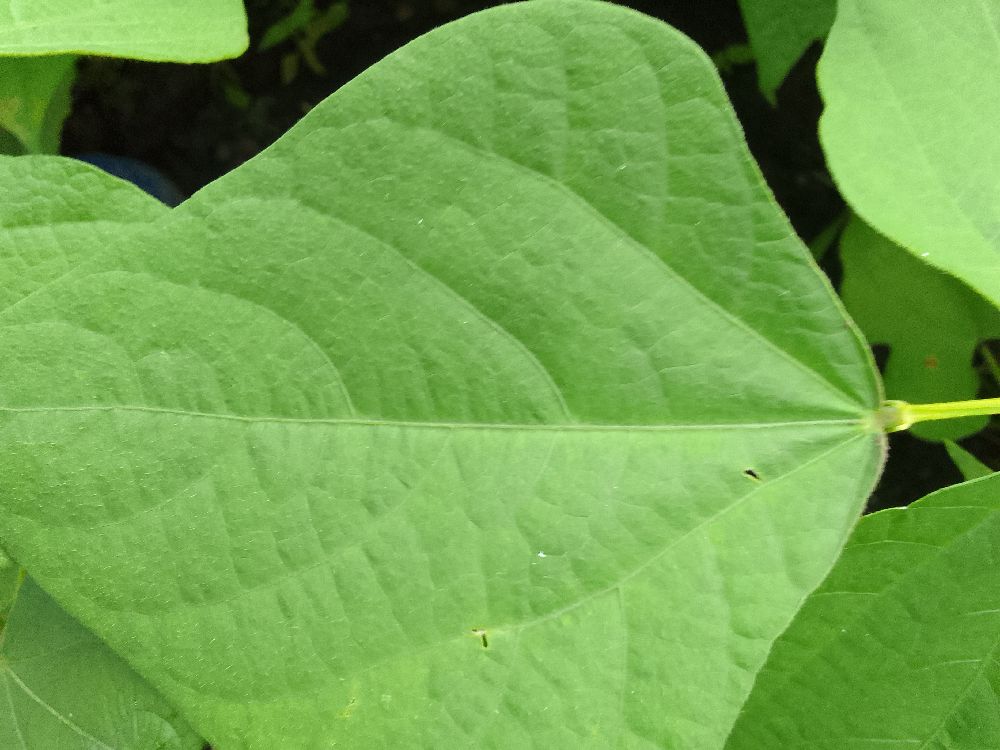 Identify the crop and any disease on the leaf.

common bean, healthy
